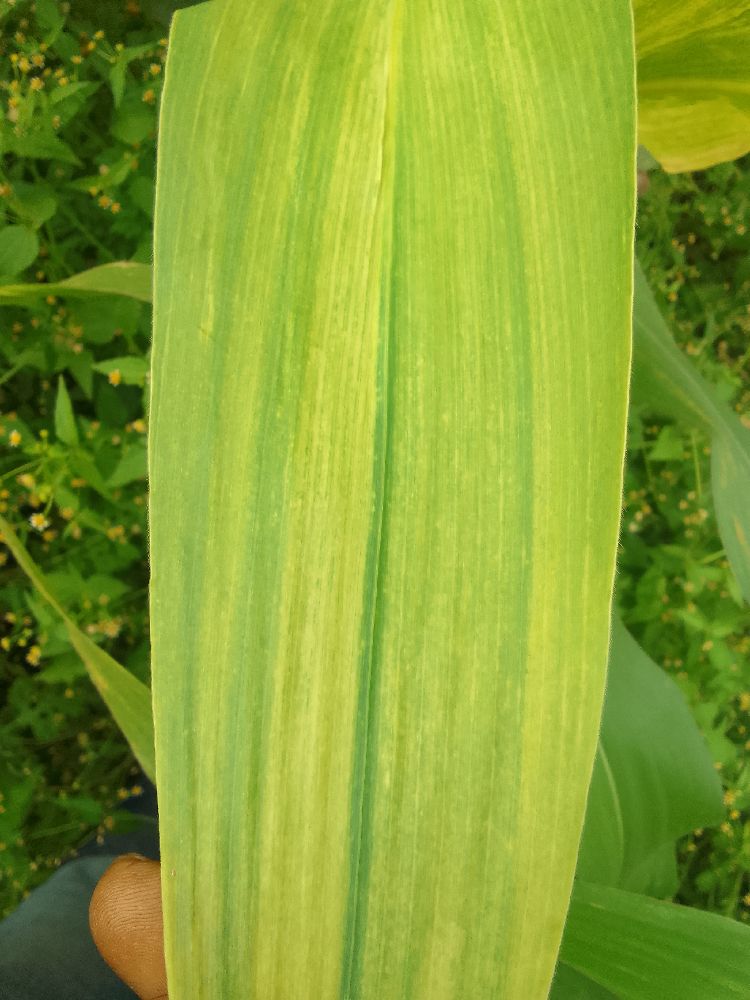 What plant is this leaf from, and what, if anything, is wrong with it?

maize, maize lethal necrosis
